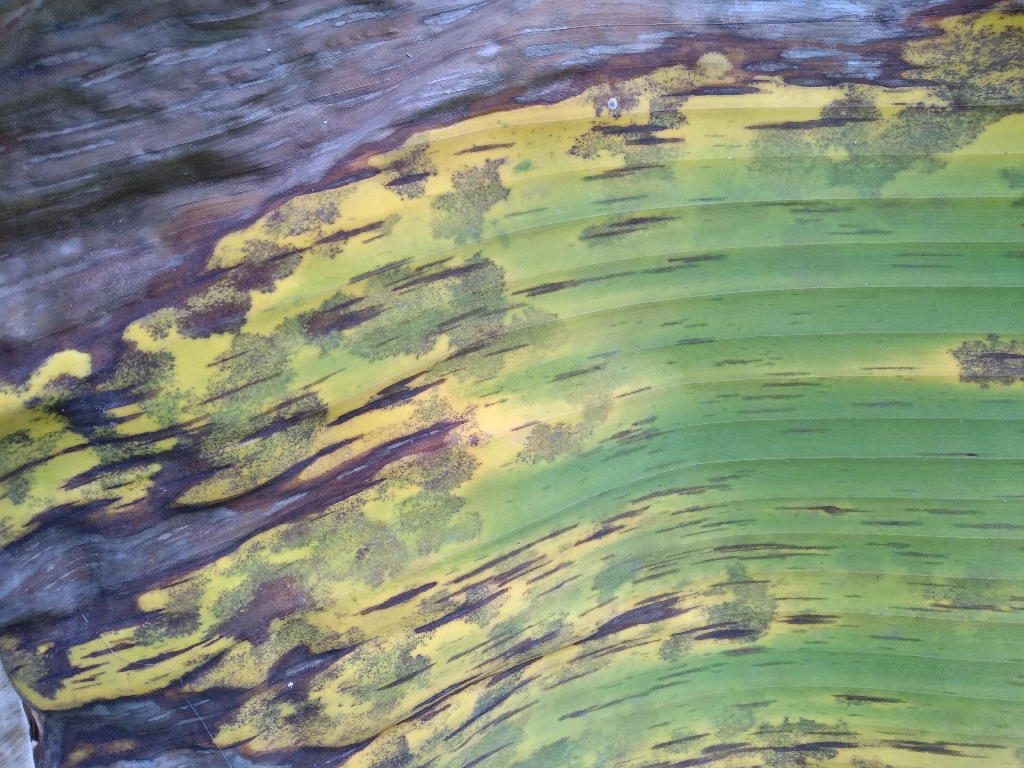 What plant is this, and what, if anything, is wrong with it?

banana, black sigatoka
